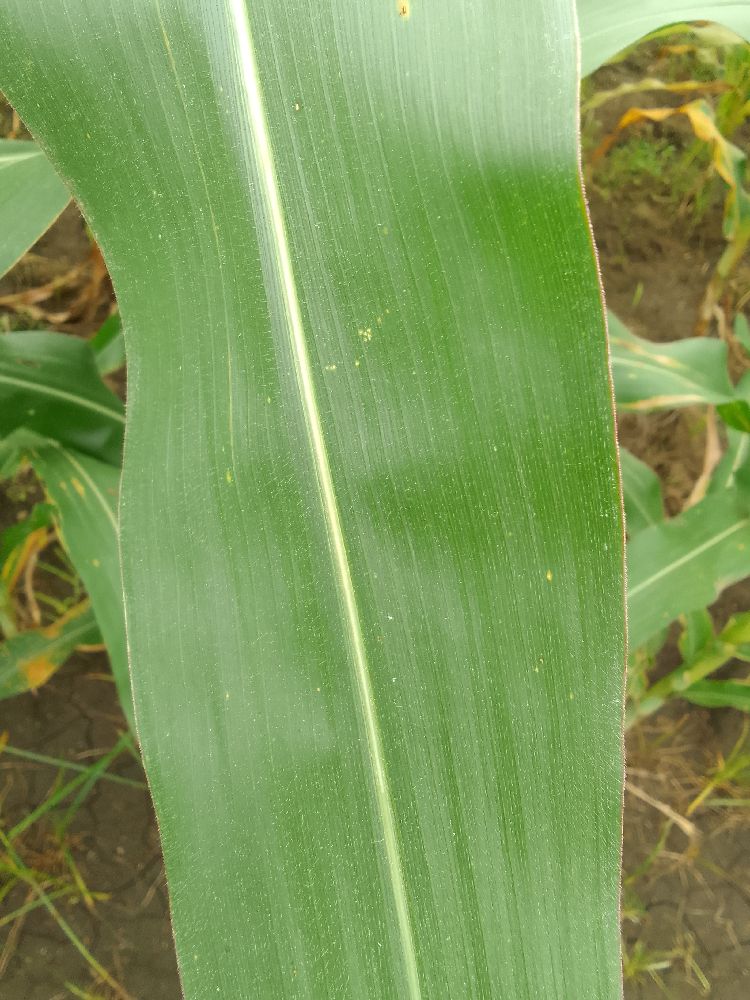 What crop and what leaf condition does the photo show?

maize, healthy
